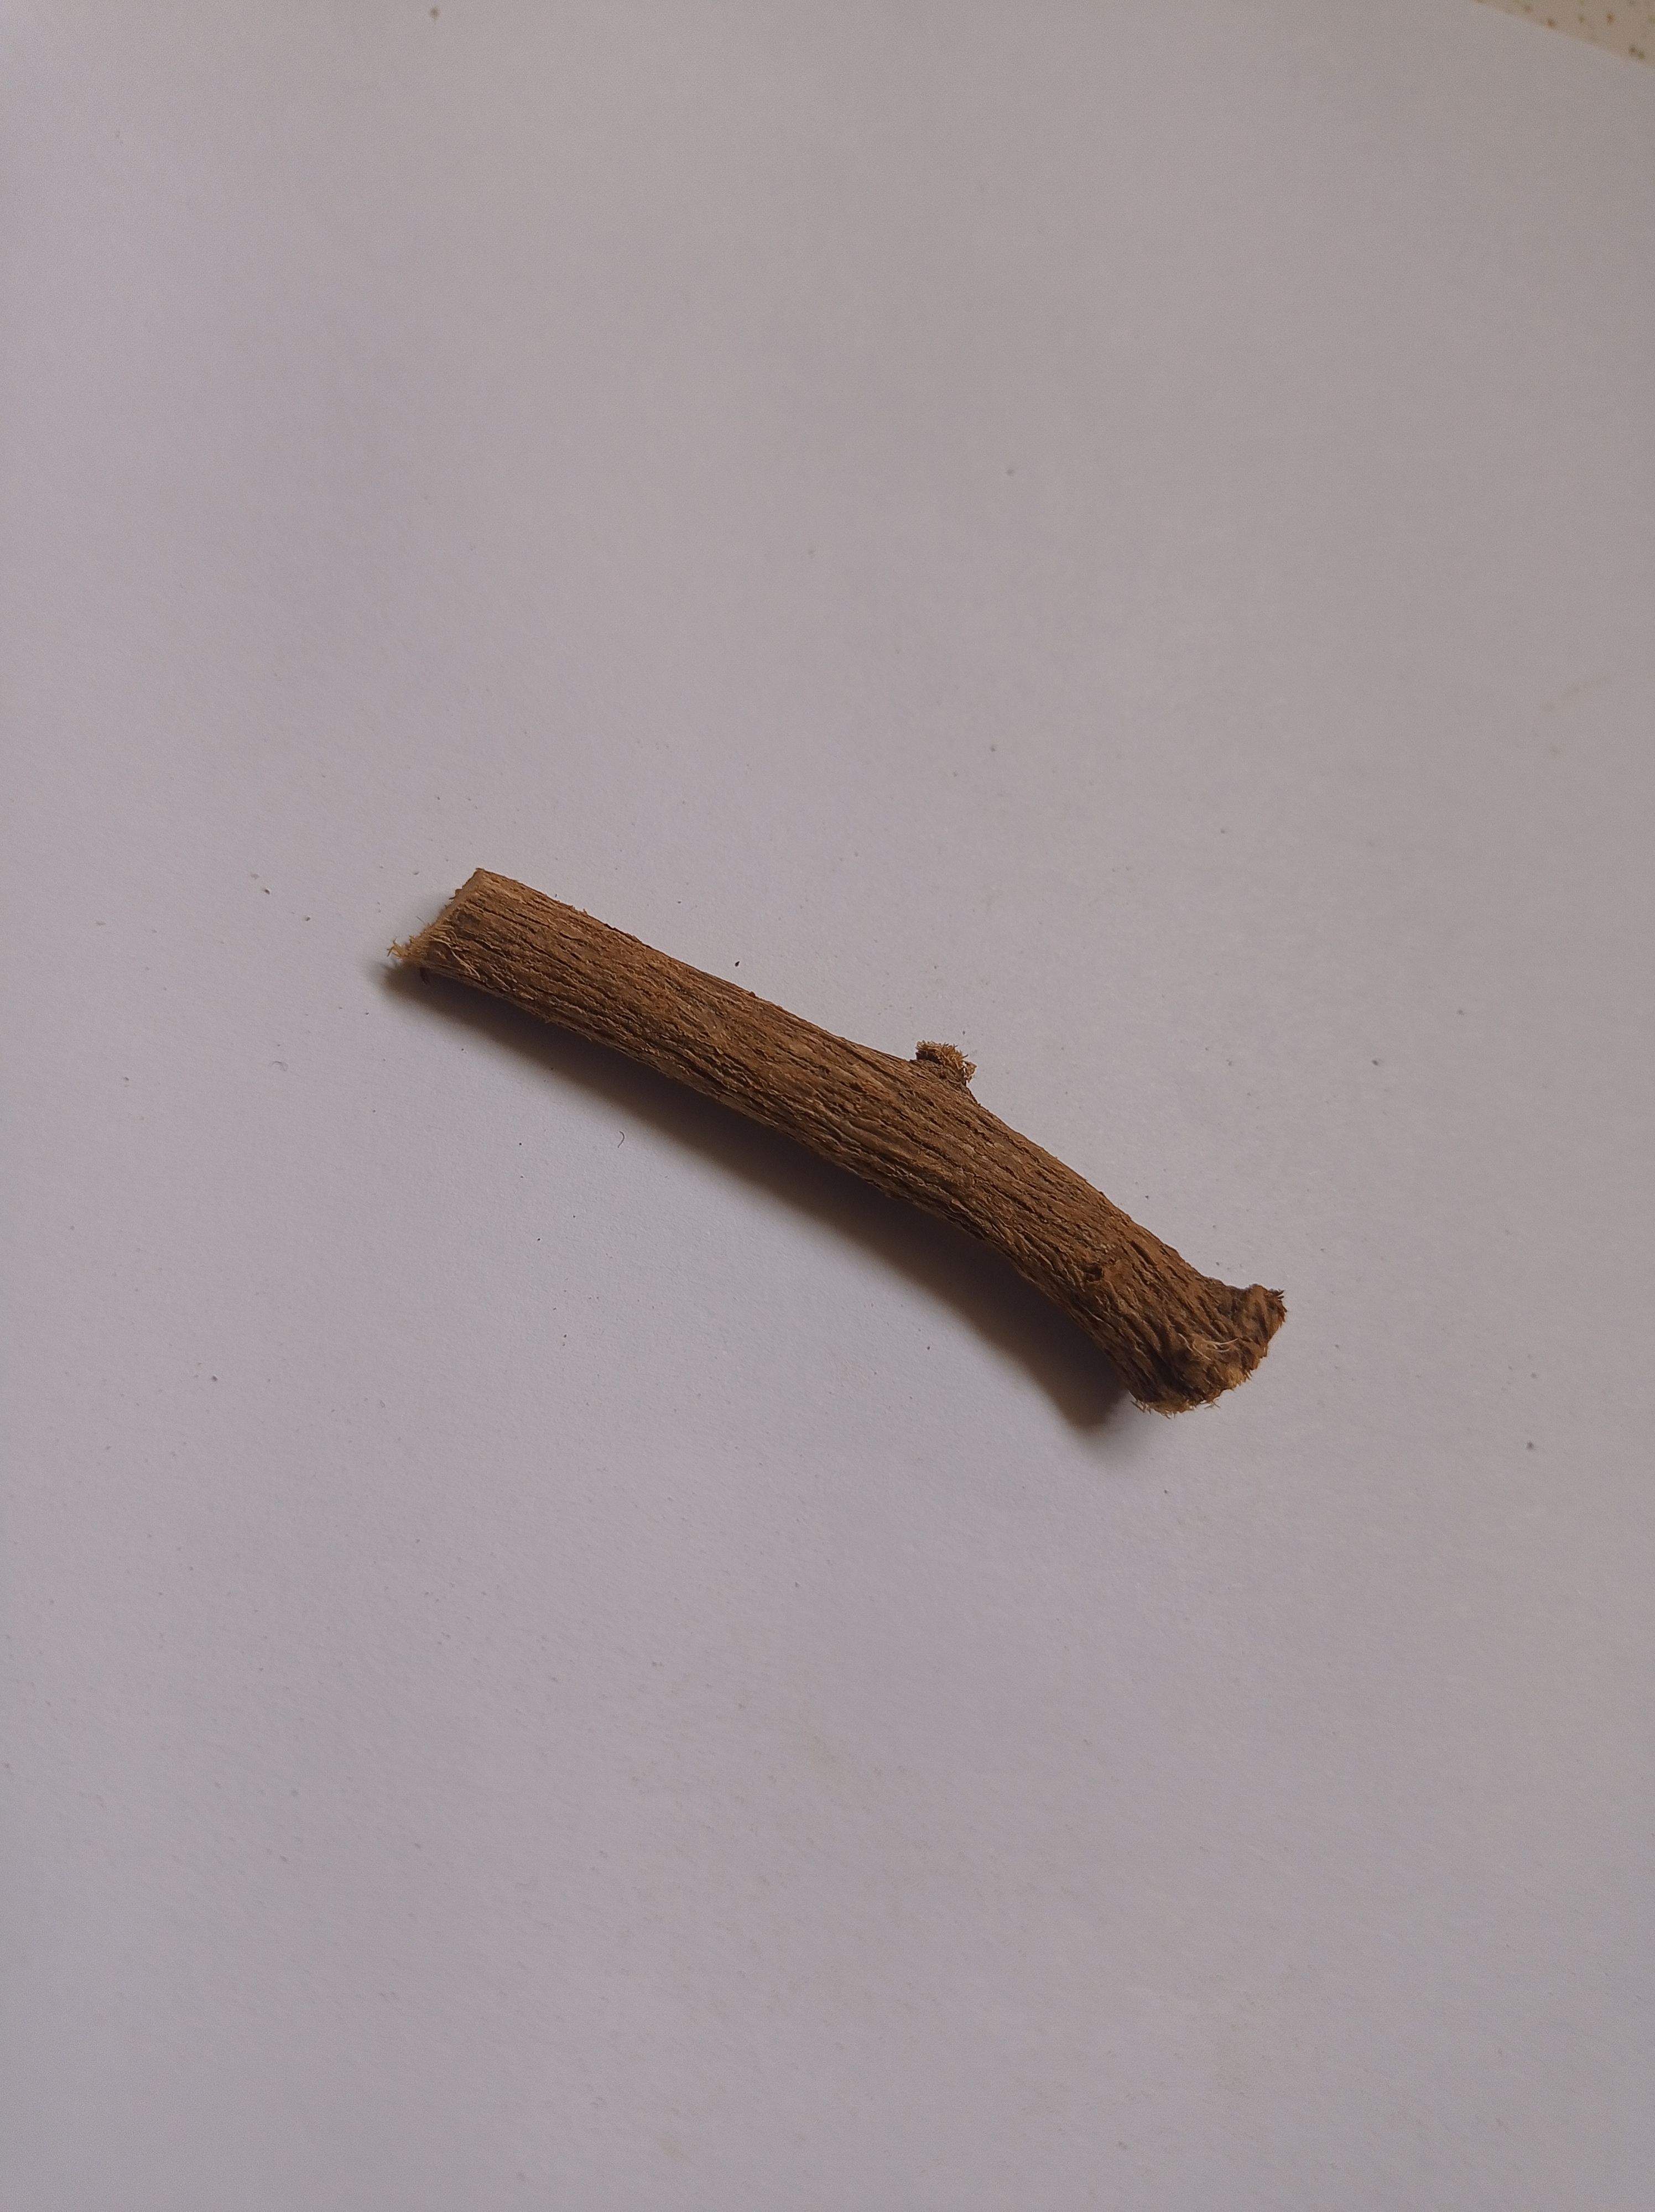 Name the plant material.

jesthamadh
